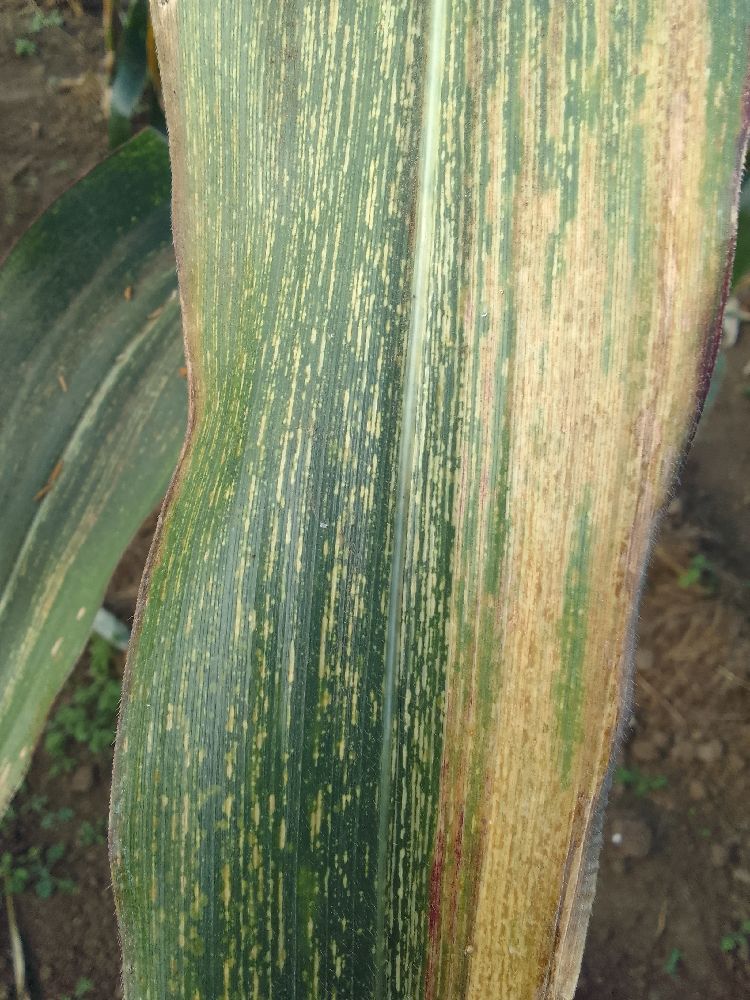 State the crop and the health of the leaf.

maize, maize streak virus
